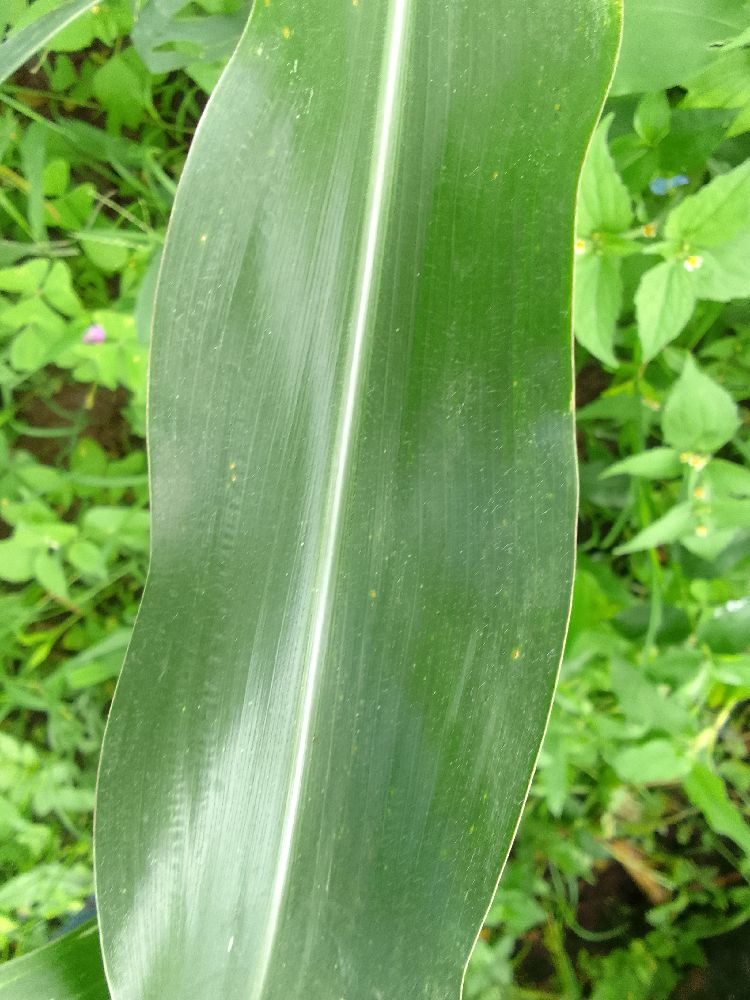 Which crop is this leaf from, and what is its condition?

maize, healthy
